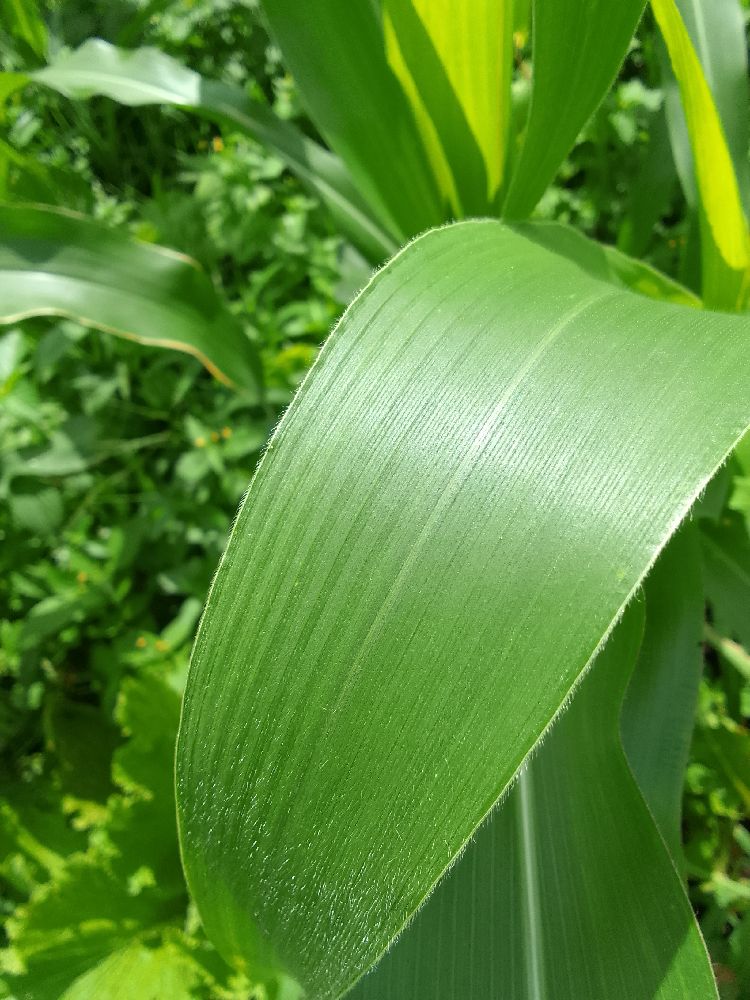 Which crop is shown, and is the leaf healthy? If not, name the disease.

maize, healthy
